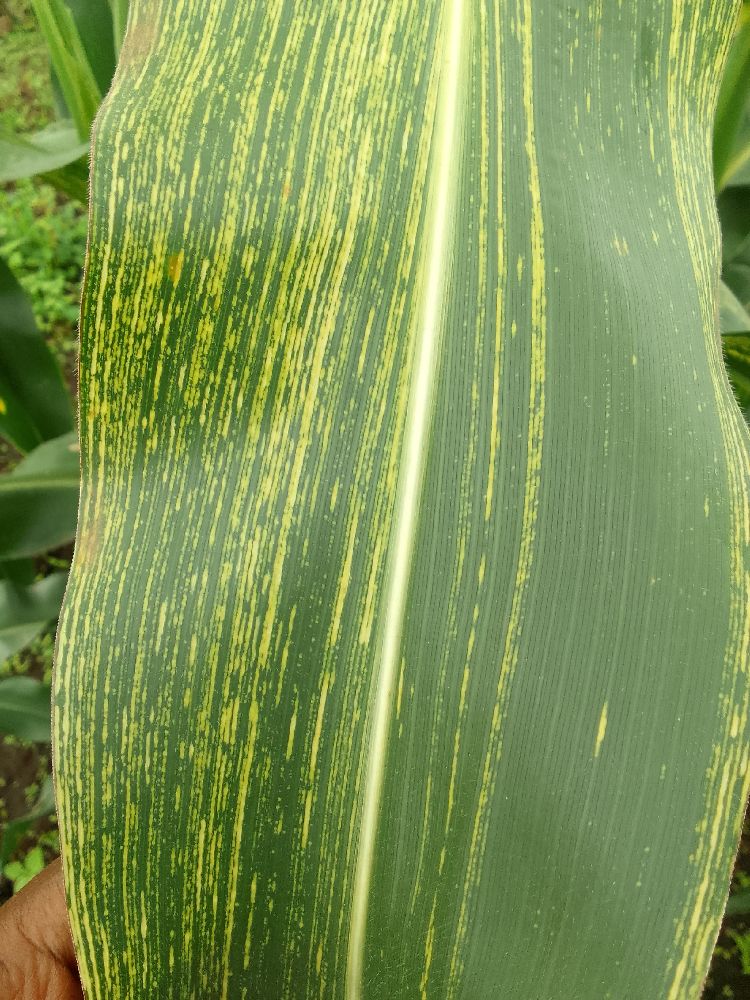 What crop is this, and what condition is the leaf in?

maize, maize streak virus
